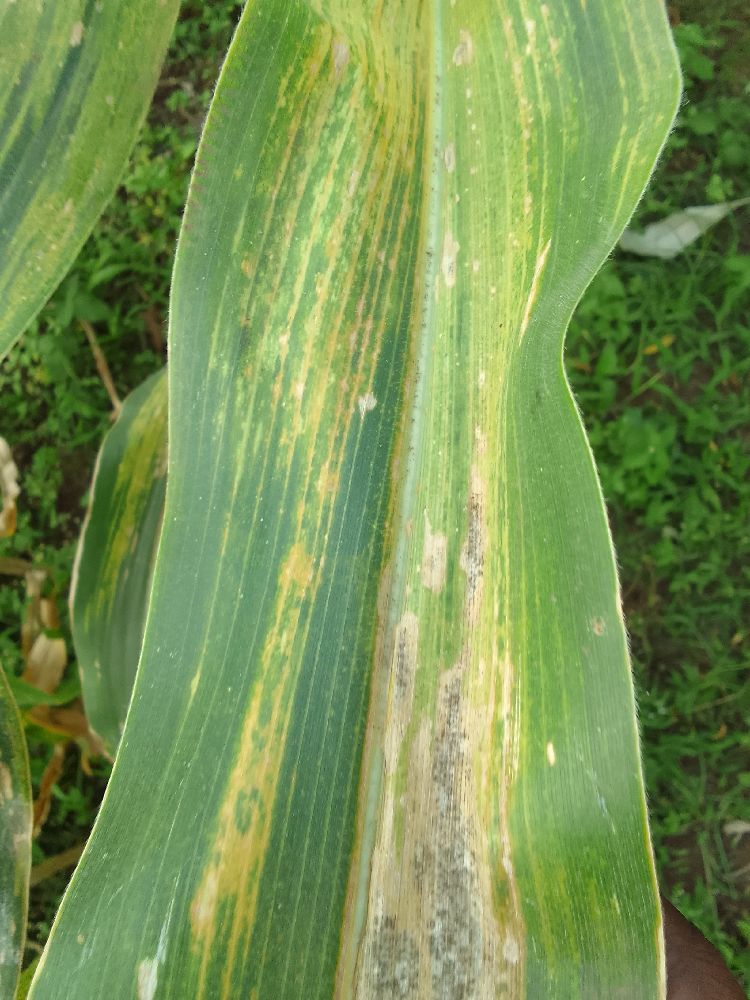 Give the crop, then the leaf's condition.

maize, maize lethal necrosis
